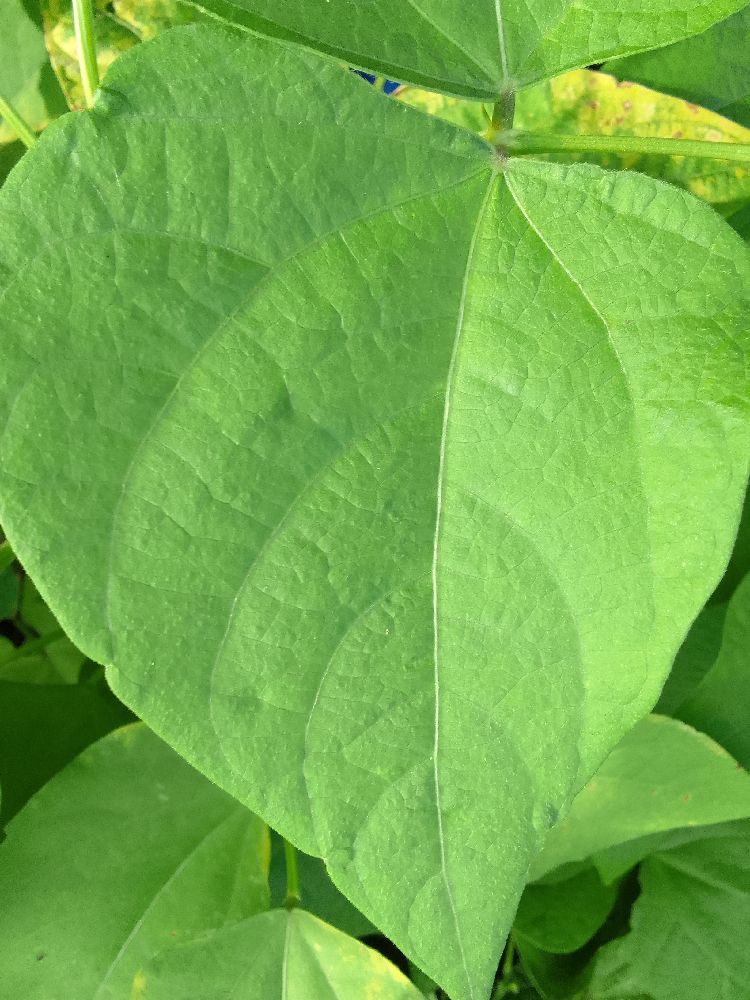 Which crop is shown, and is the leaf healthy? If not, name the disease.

common bean, healthy
